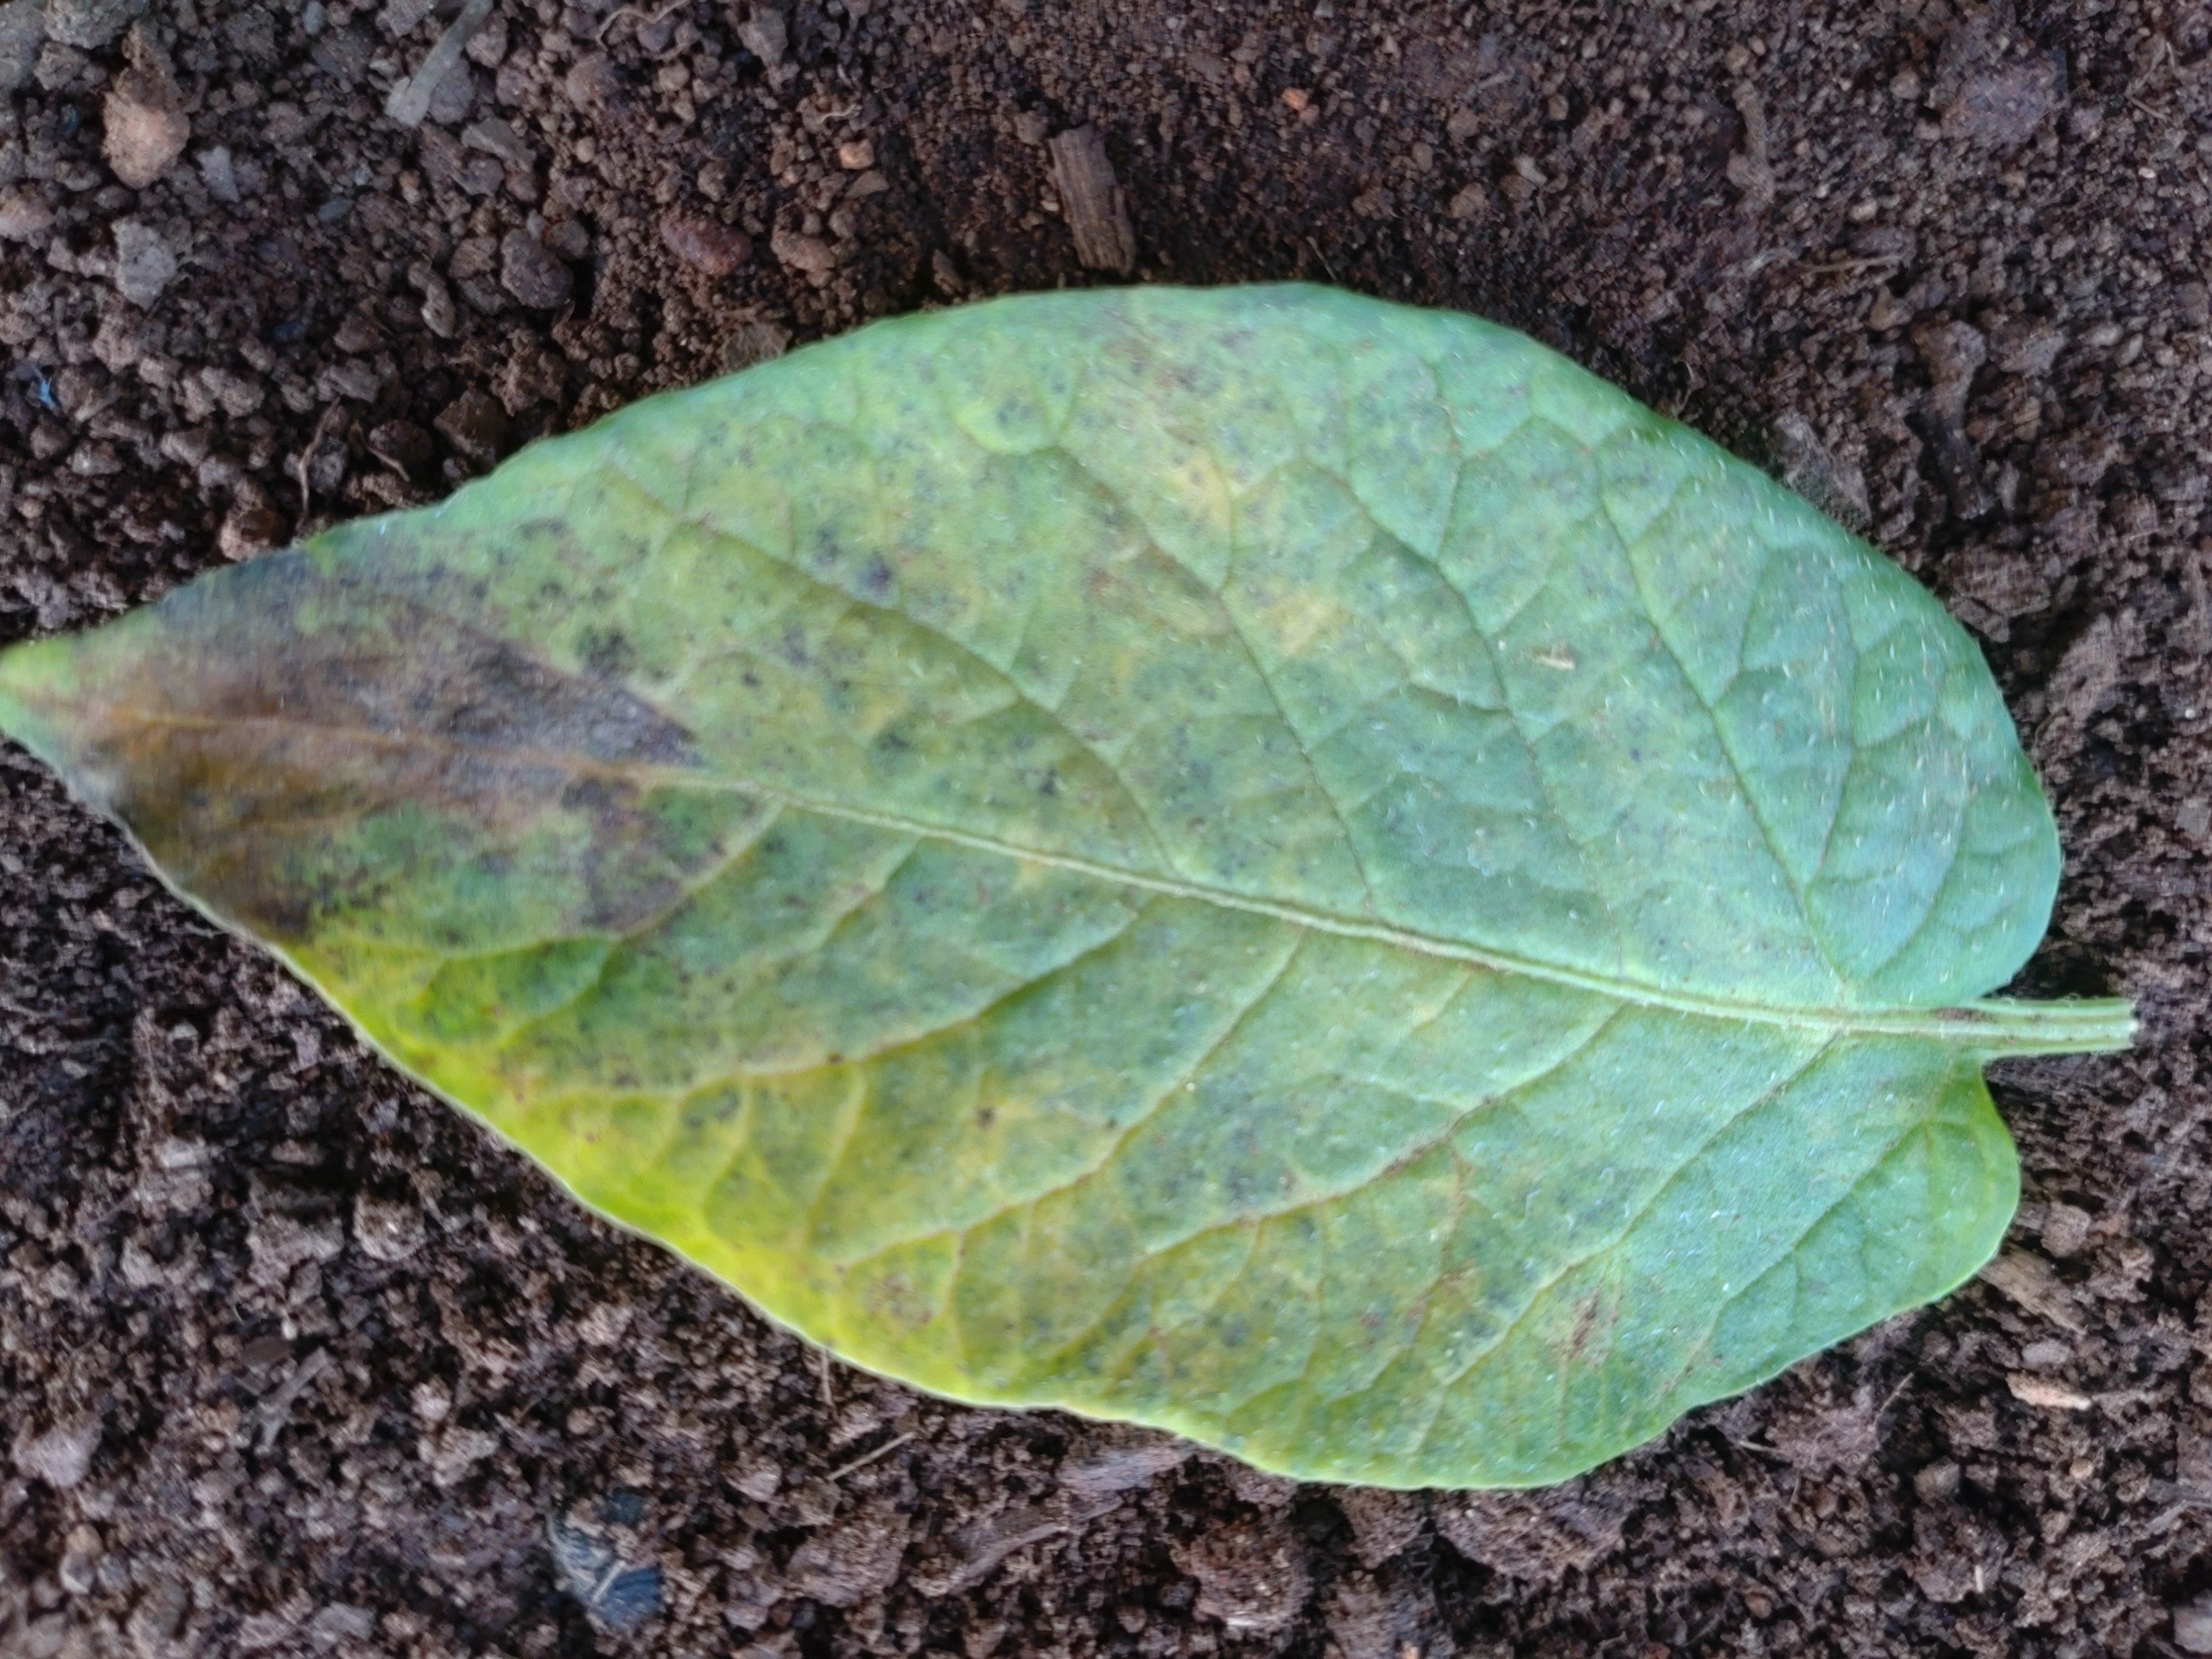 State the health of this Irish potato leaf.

late blight
